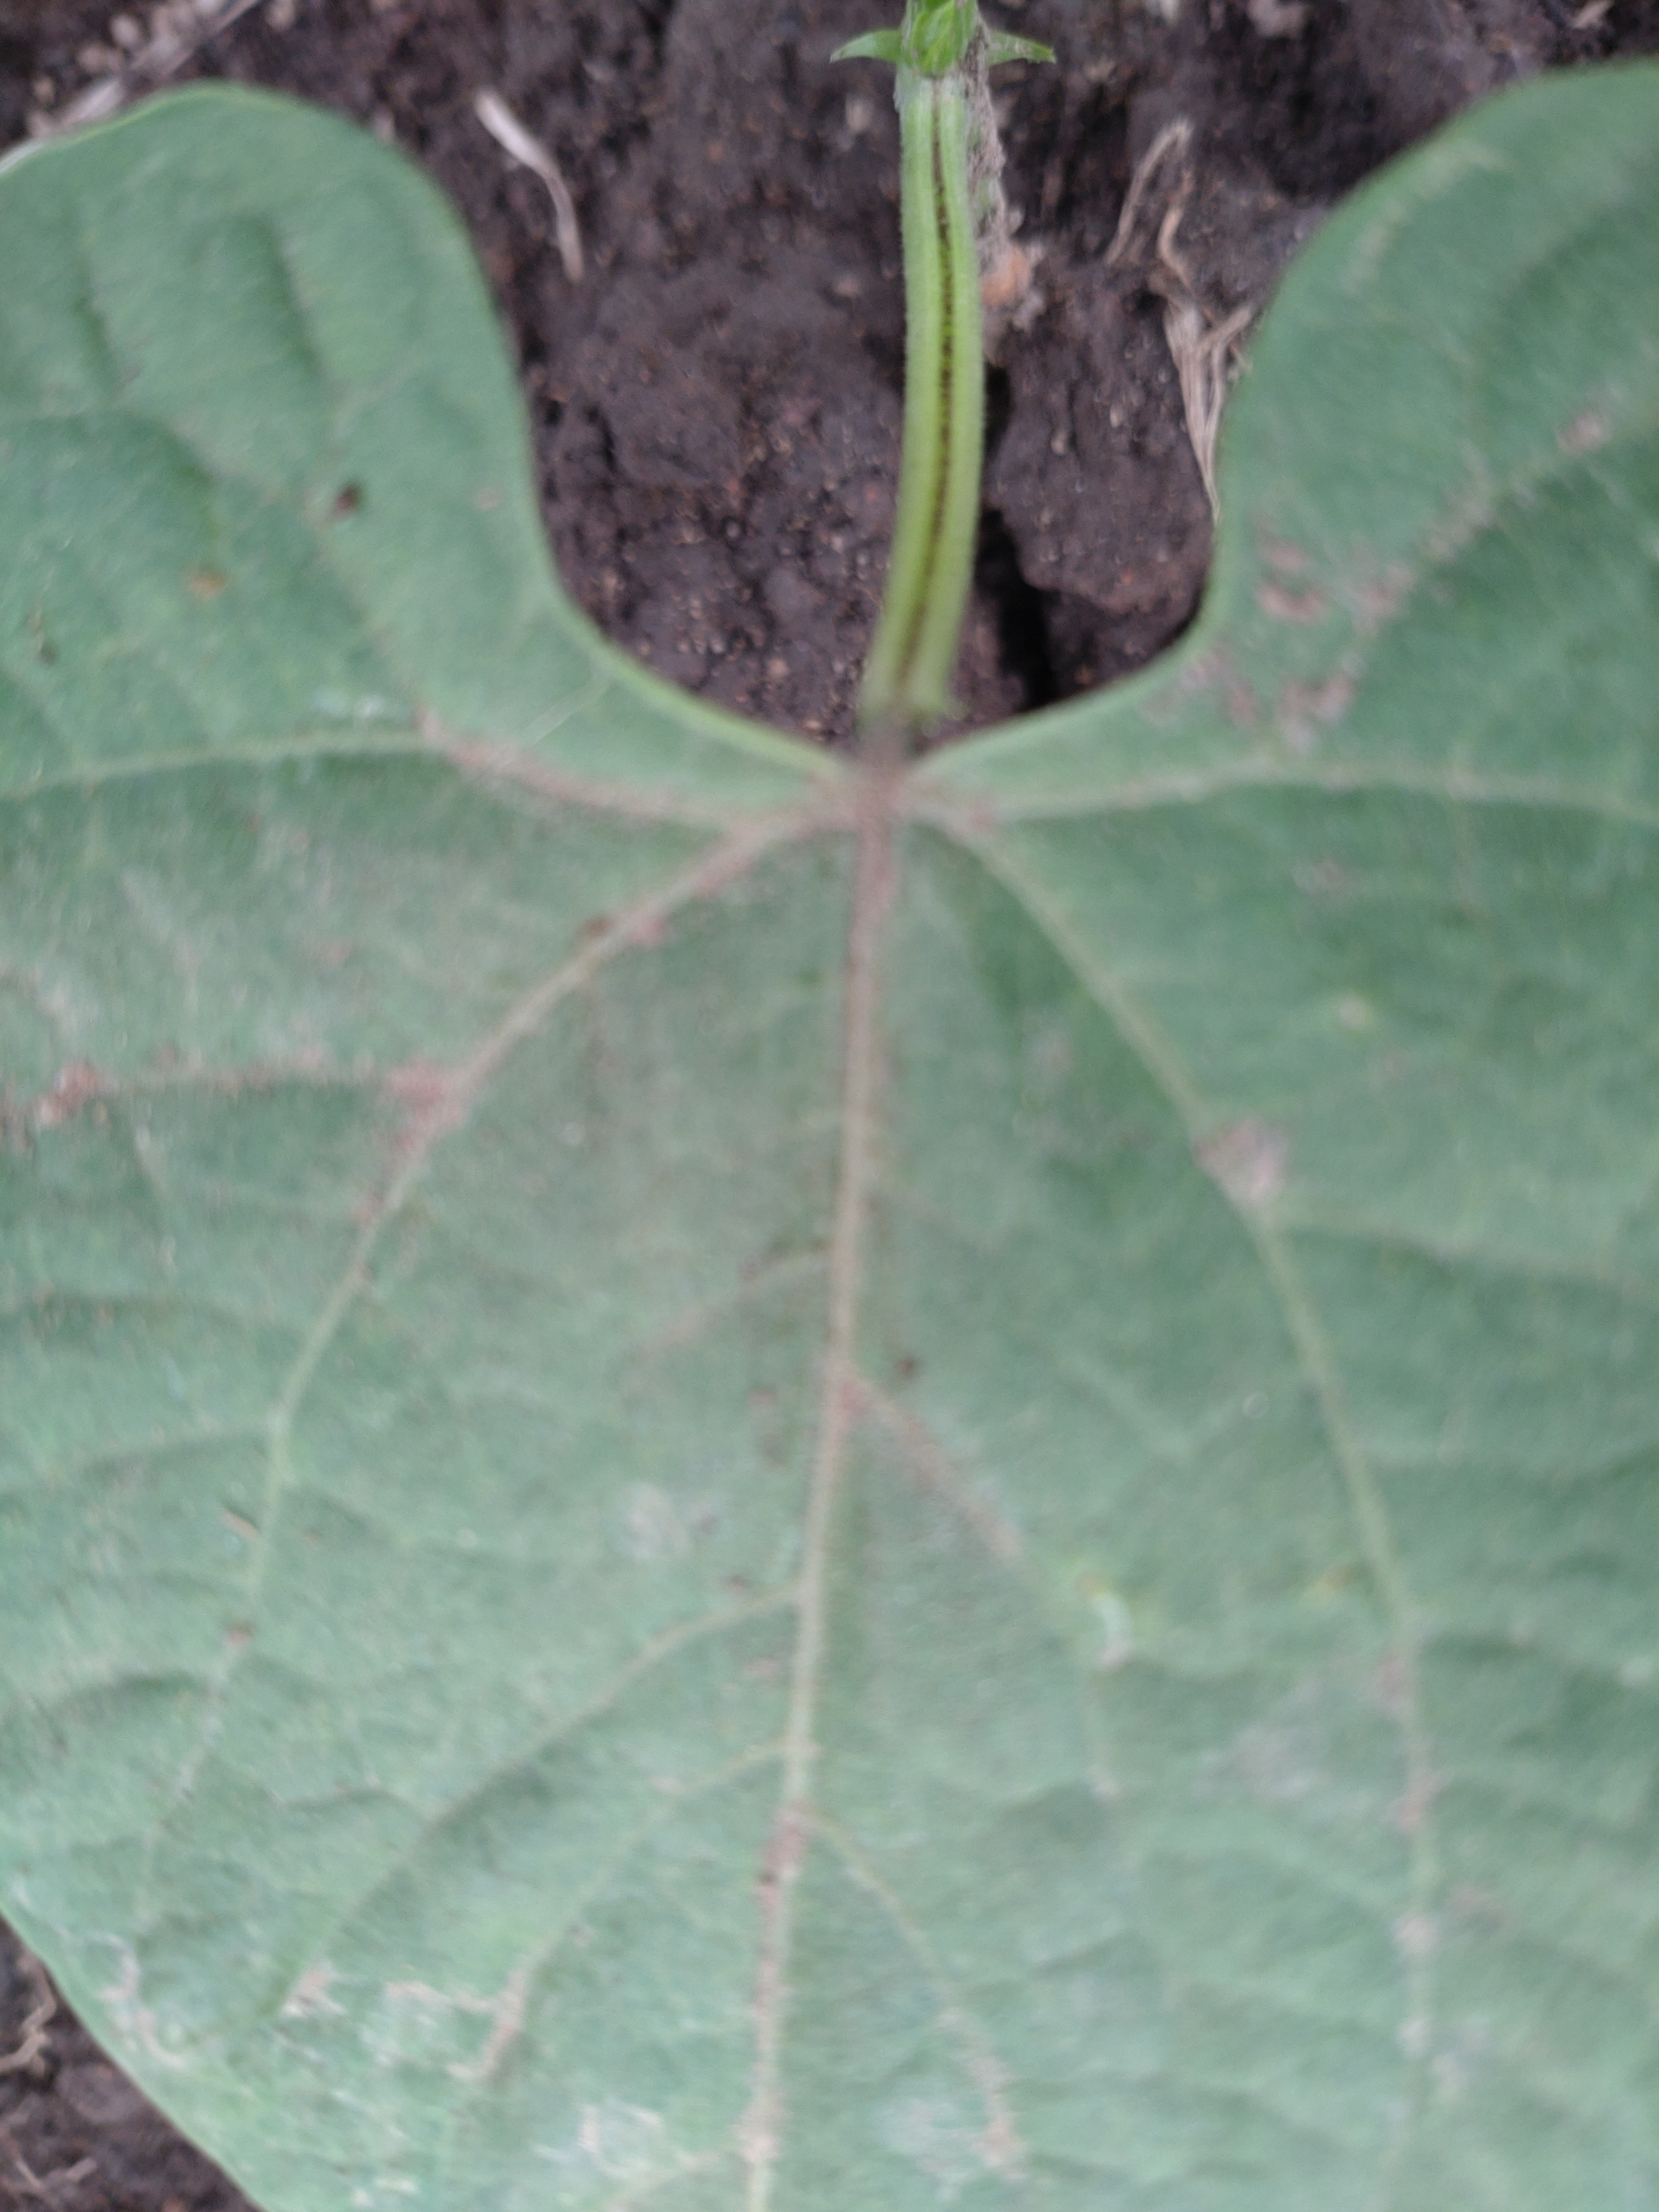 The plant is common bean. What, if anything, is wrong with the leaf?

healthy
